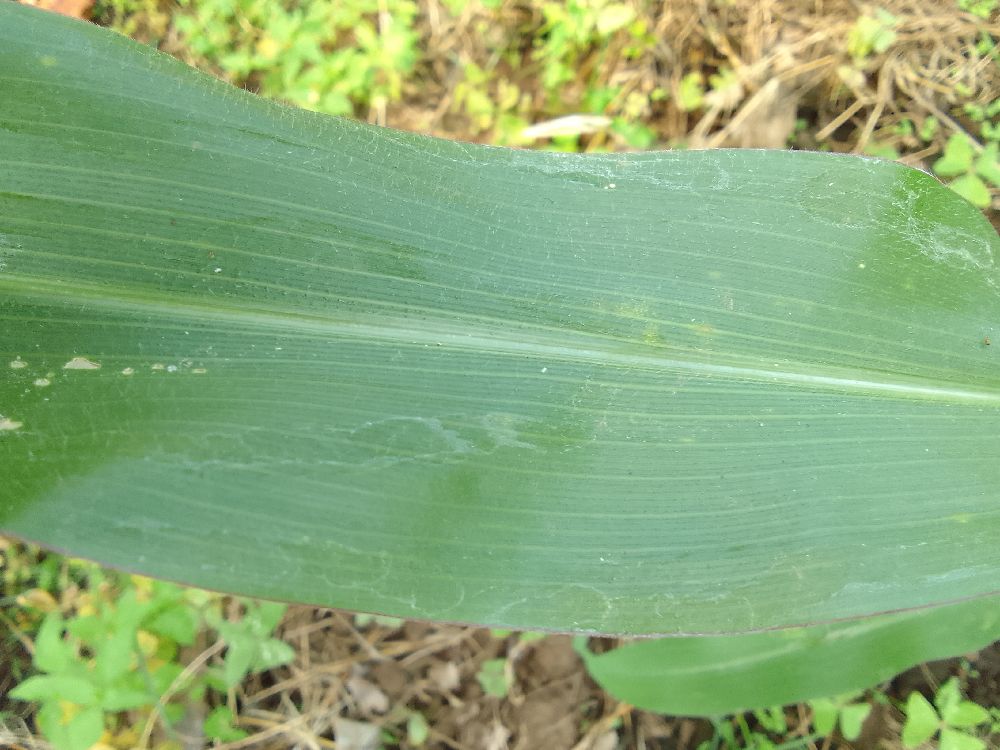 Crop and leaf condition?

maize, healthy
